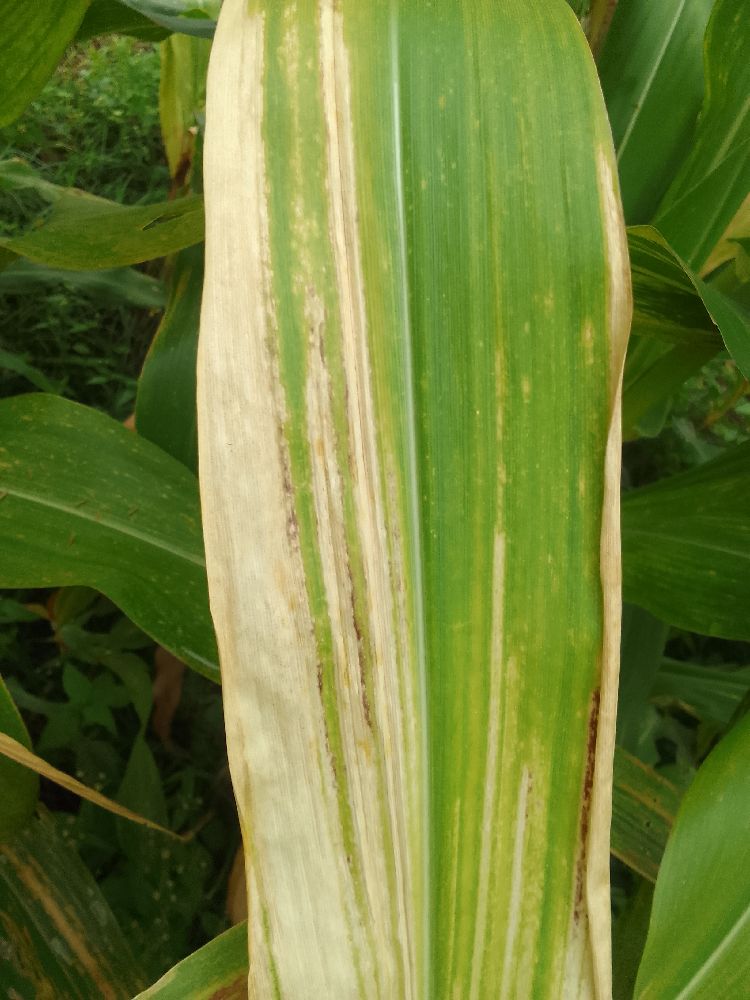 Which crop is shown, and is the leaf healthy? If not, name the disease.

maize, maize lethal necrosis
